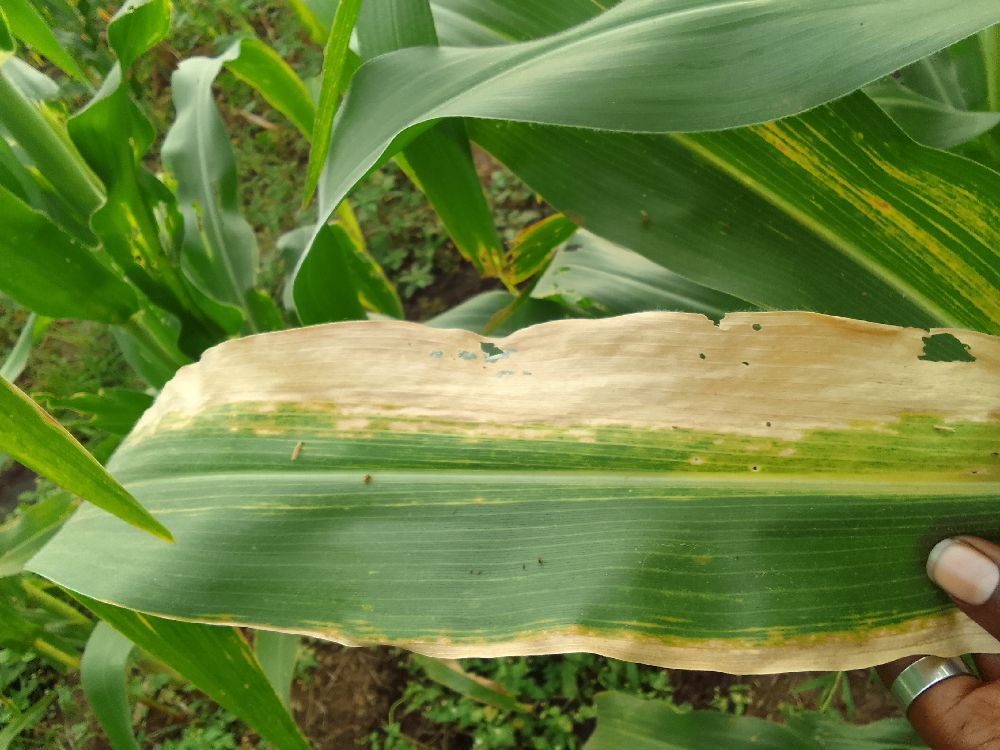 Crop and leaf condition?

maize, maize lethal necrosis
